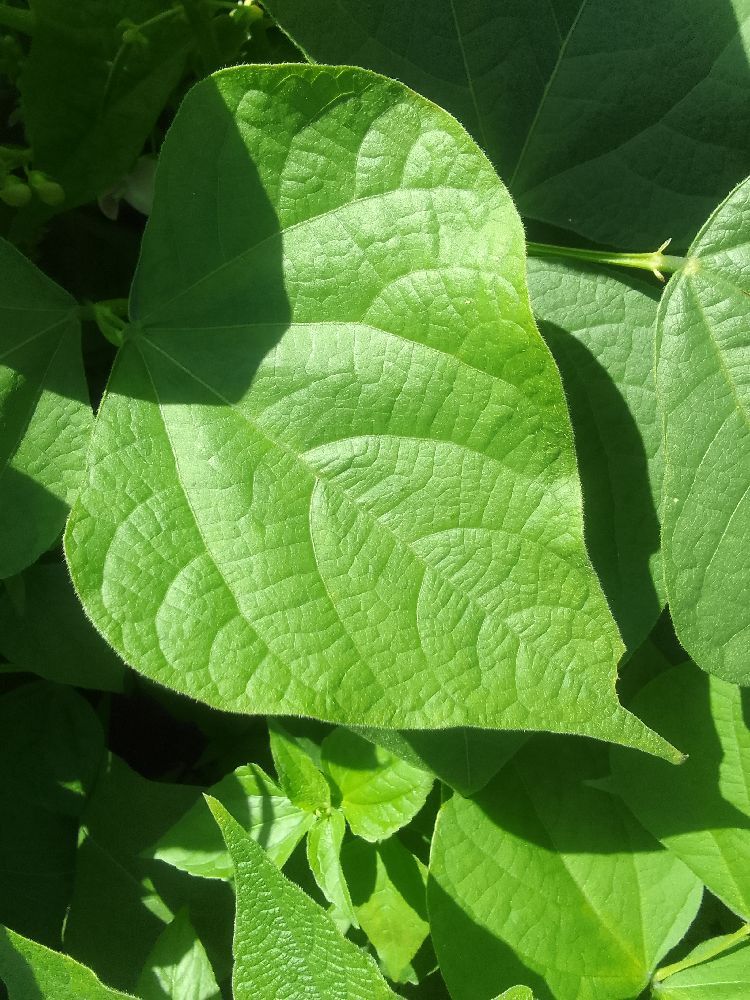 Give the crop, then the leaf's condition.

common bean, healthy
